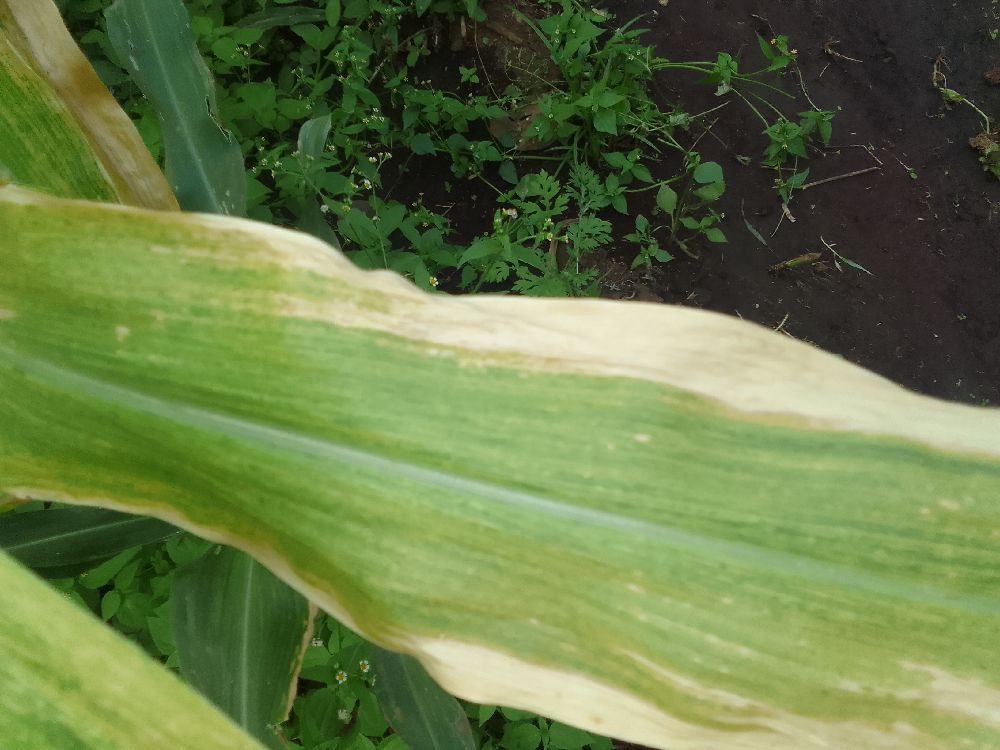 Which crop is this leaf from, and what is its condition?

maize, maize lethal necrosis
